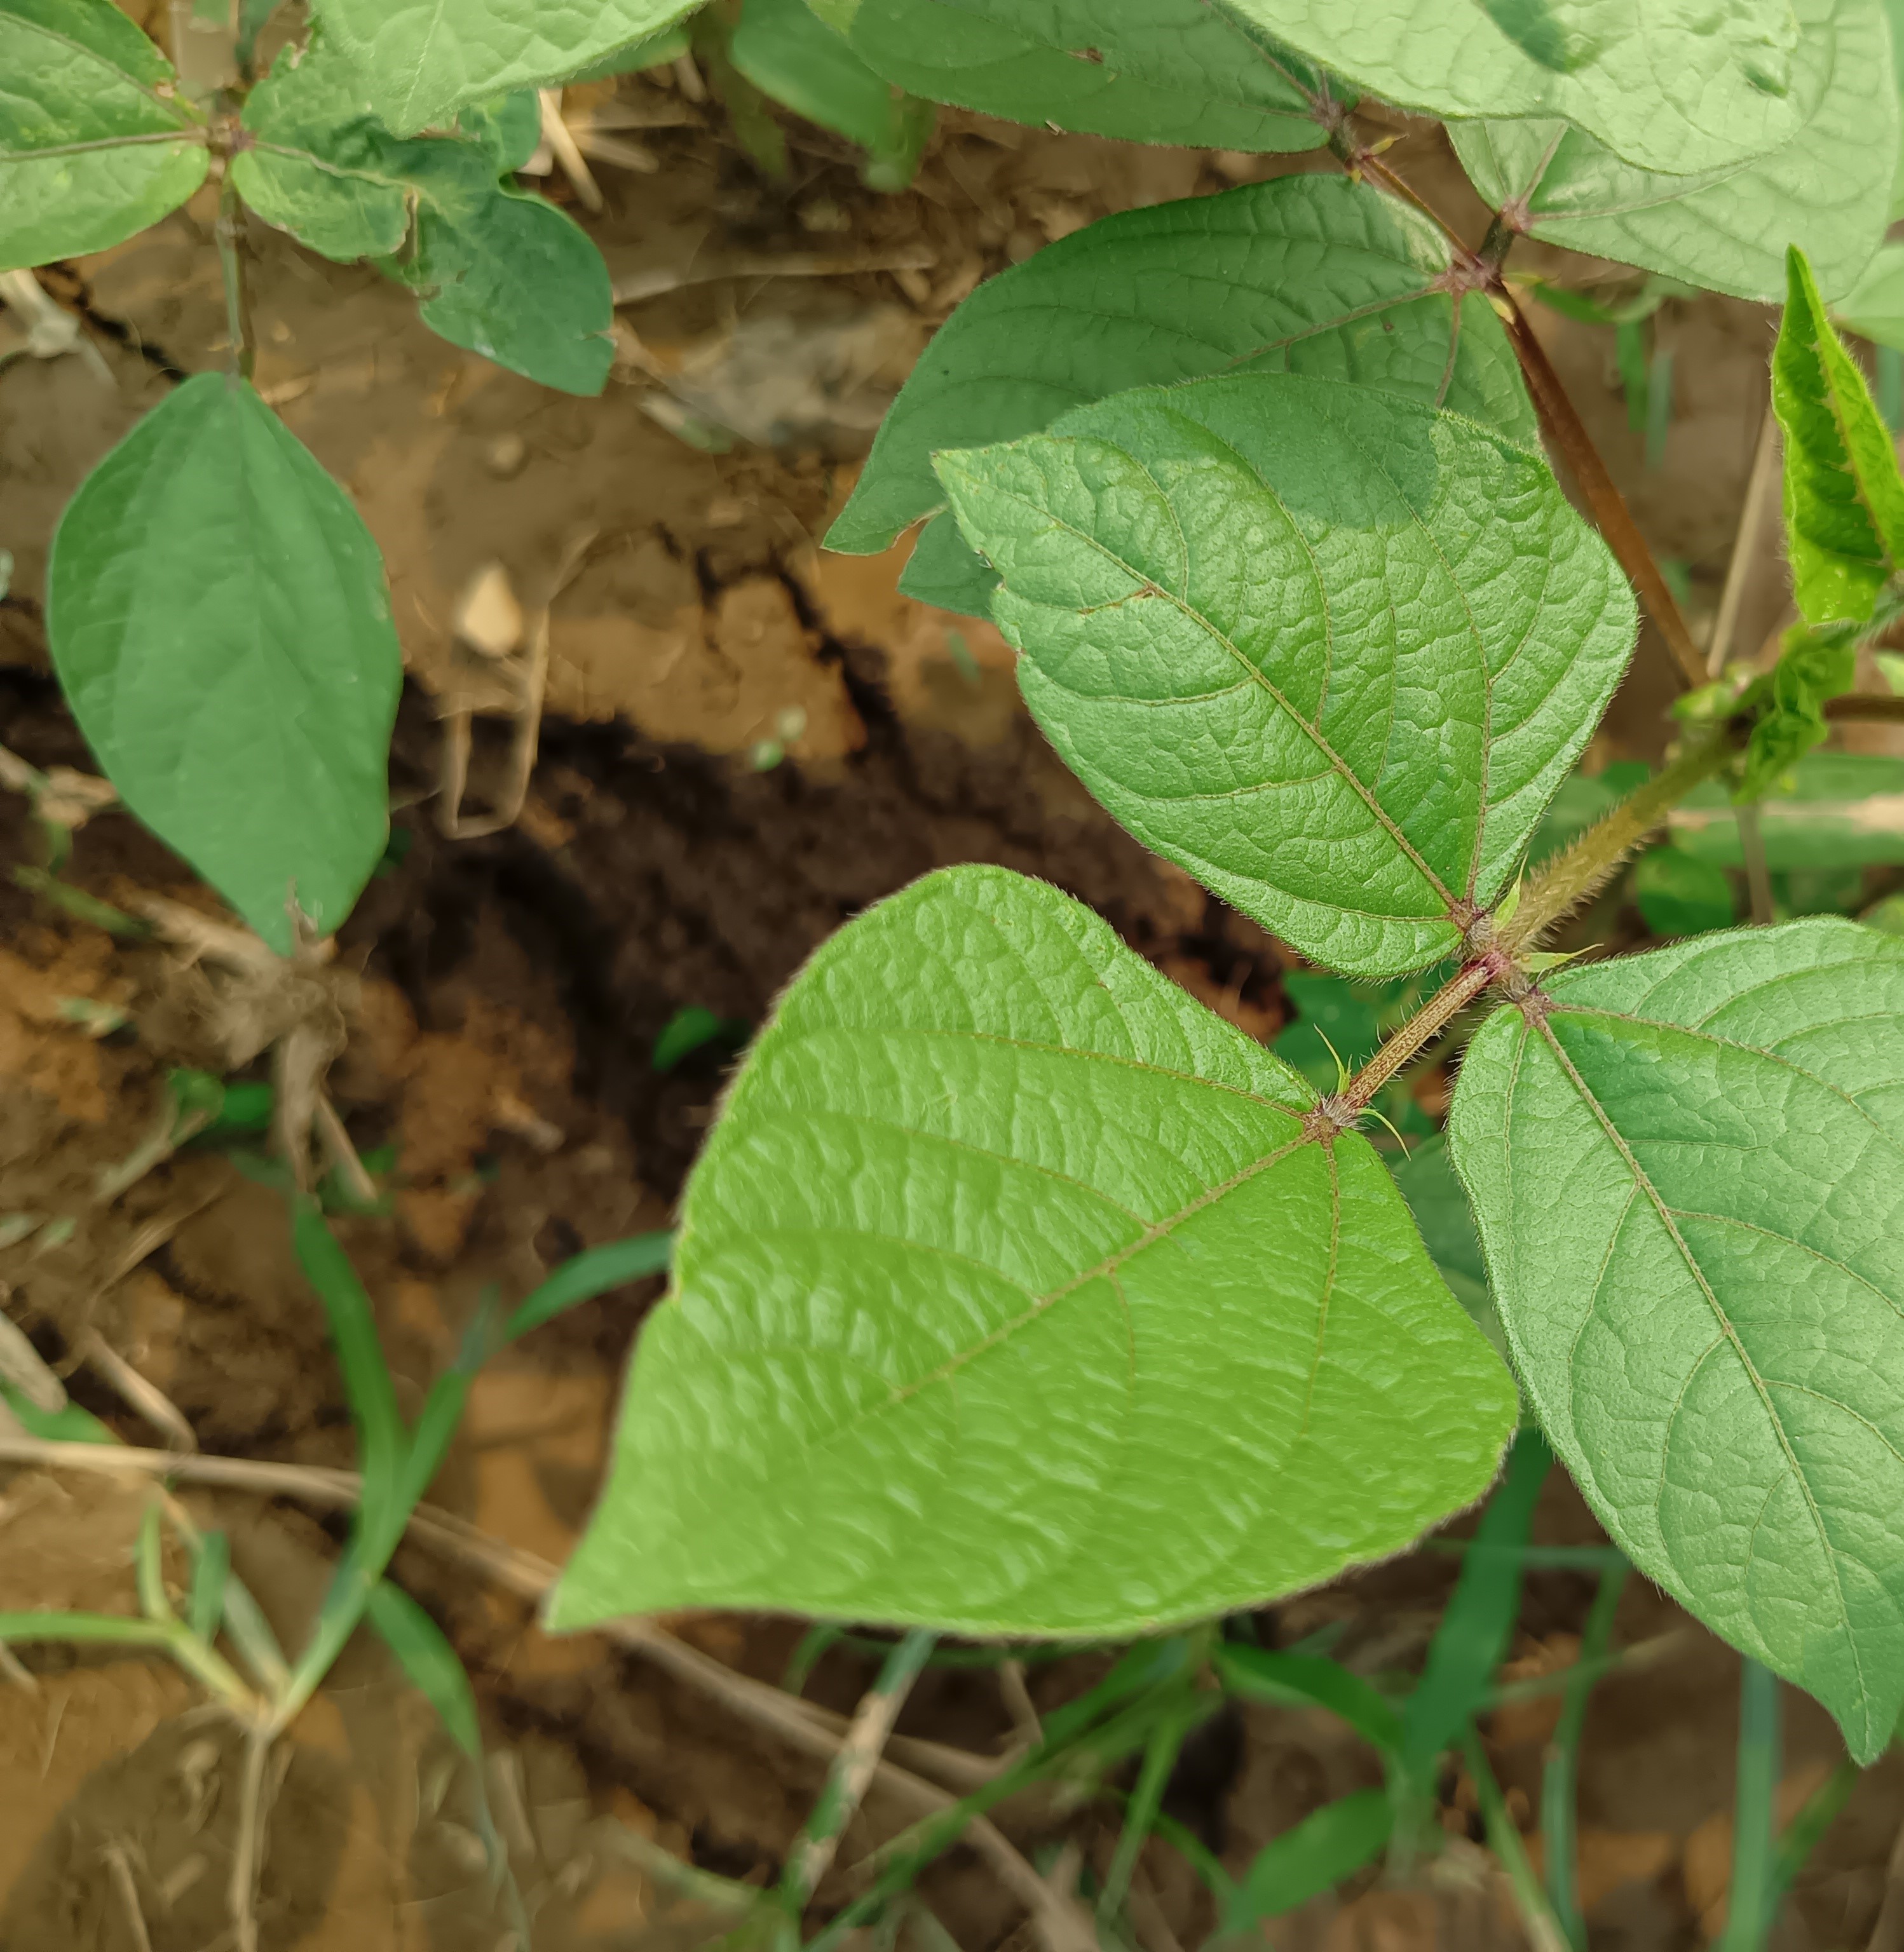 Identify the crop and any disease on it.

mungbean, healthy
